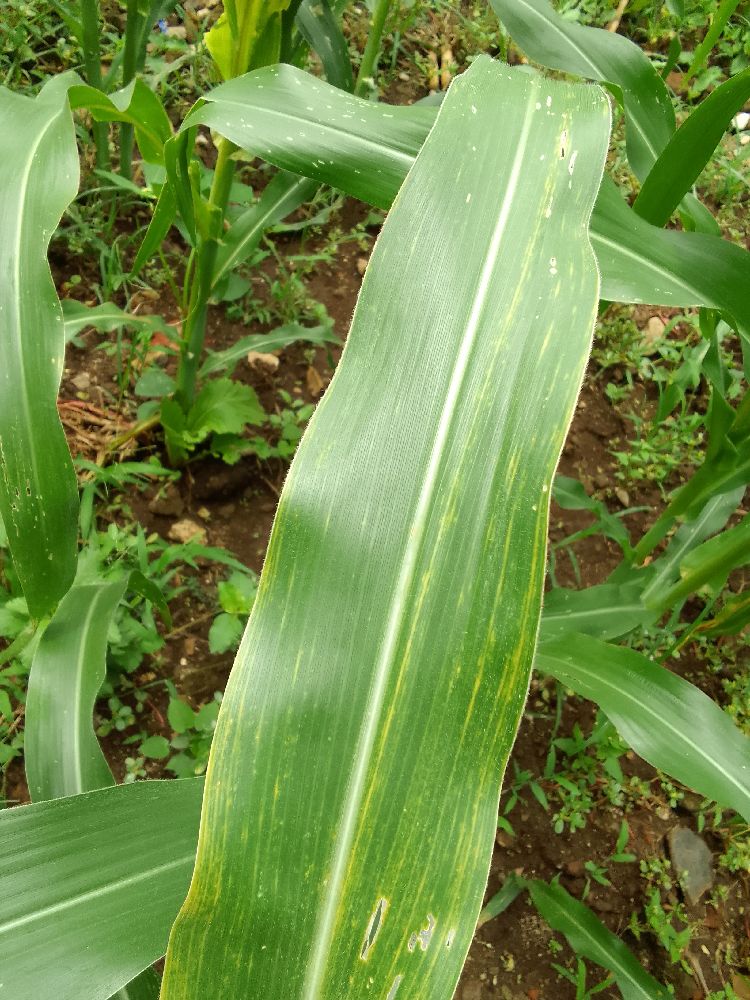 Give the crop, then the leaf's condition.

maize, maize lethal necrosis
